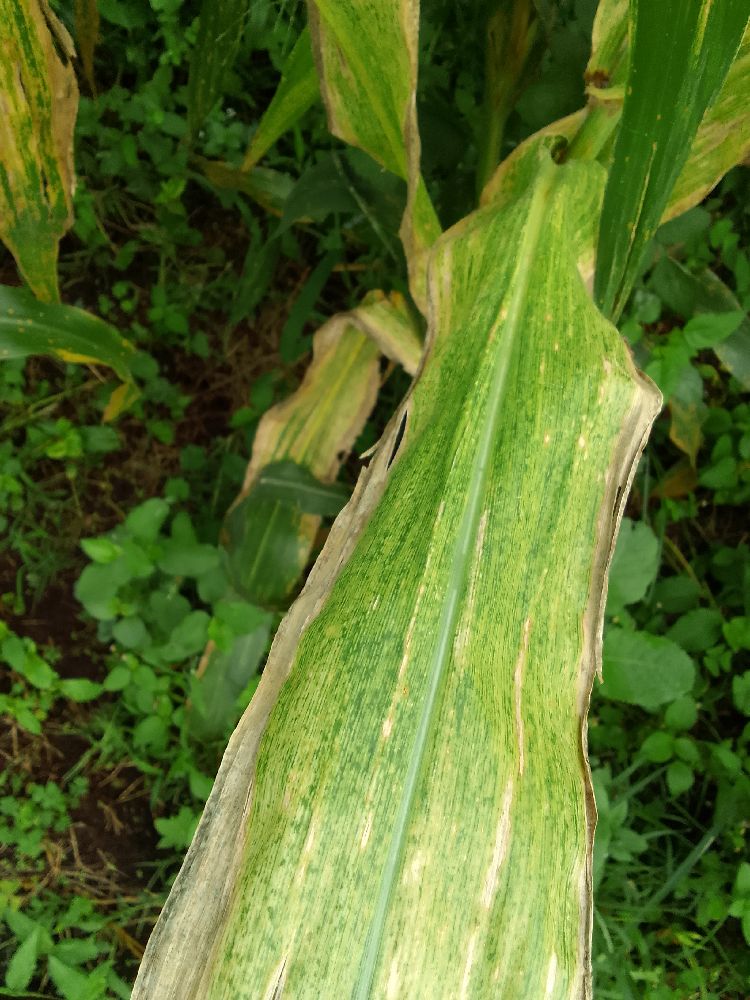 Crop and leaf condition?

maize, maize lethal necrosis
